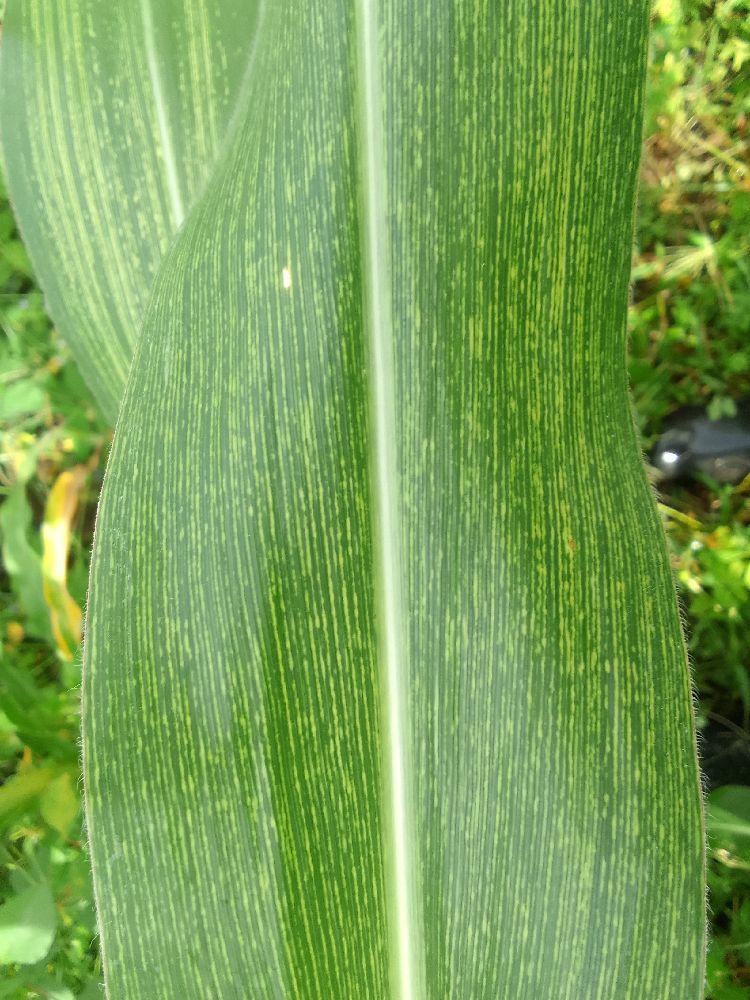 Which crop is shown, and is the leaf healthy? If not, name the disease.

maize, maize streak virus
